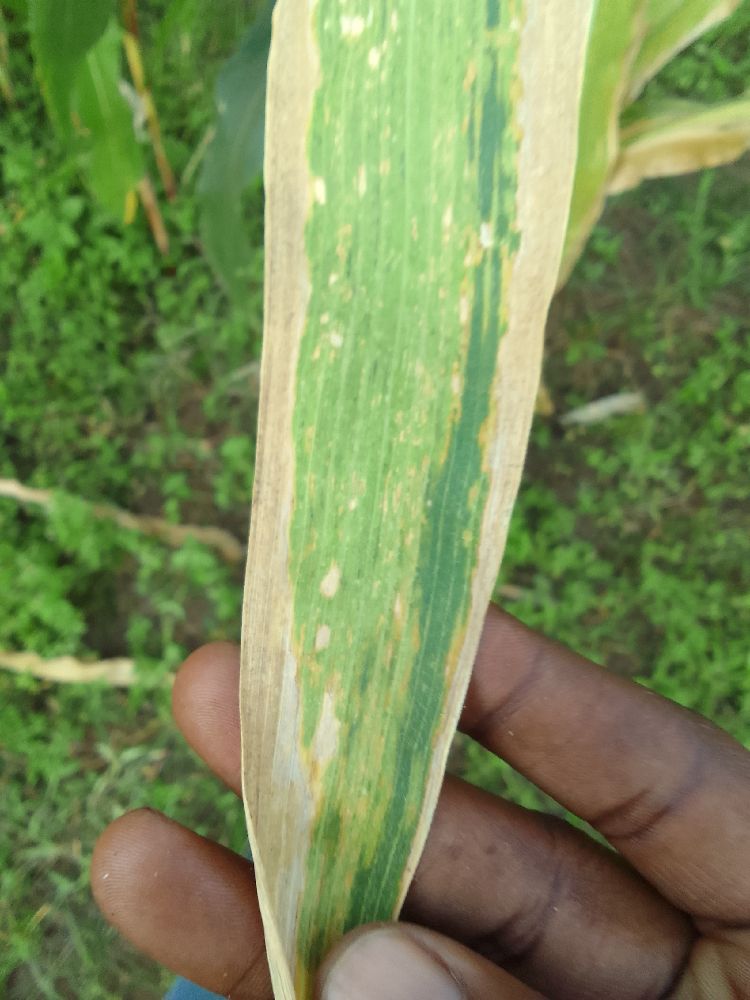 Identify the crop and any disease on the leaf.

maize, maize lethal necrosis
